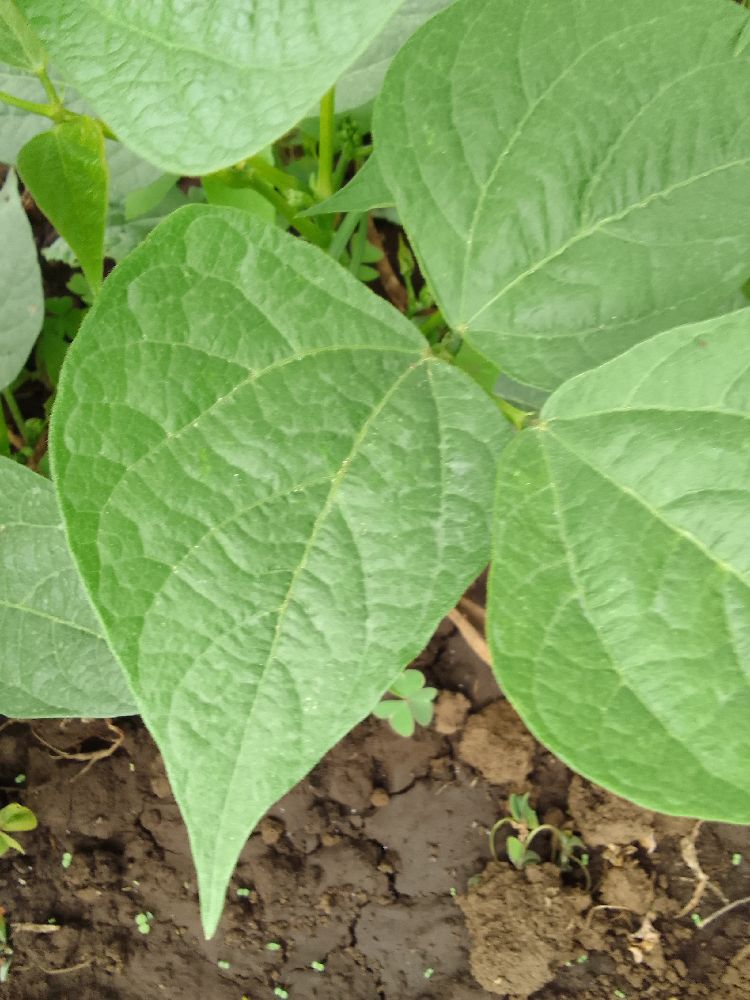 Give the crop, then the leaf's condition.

common bean, healthy
